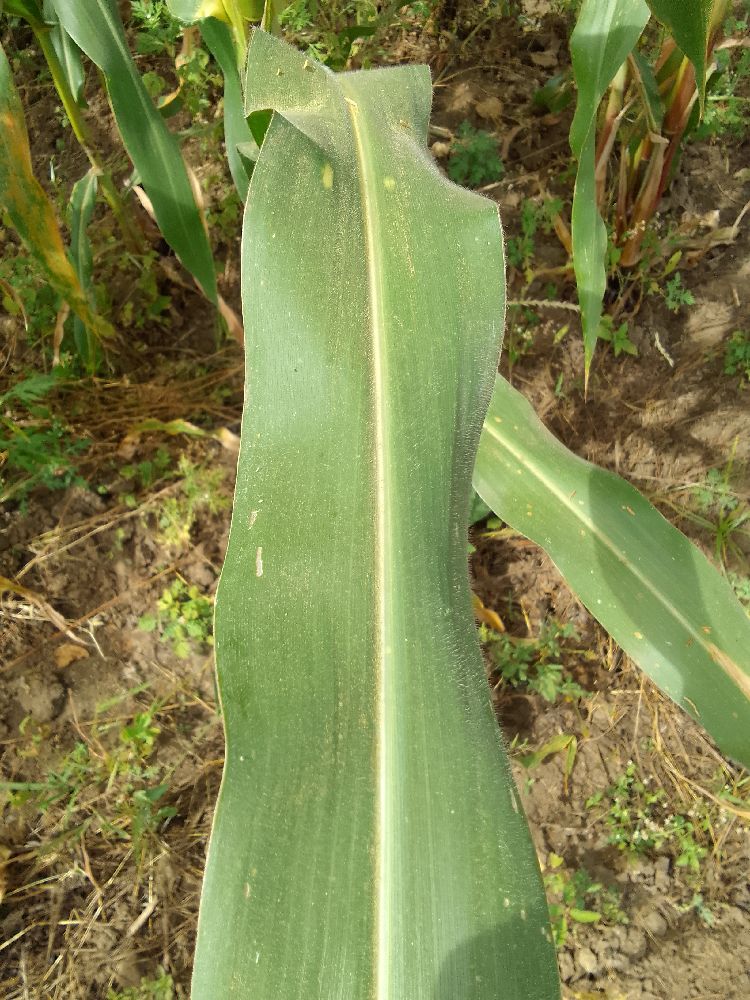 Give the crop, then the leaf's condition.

maize, healthy
